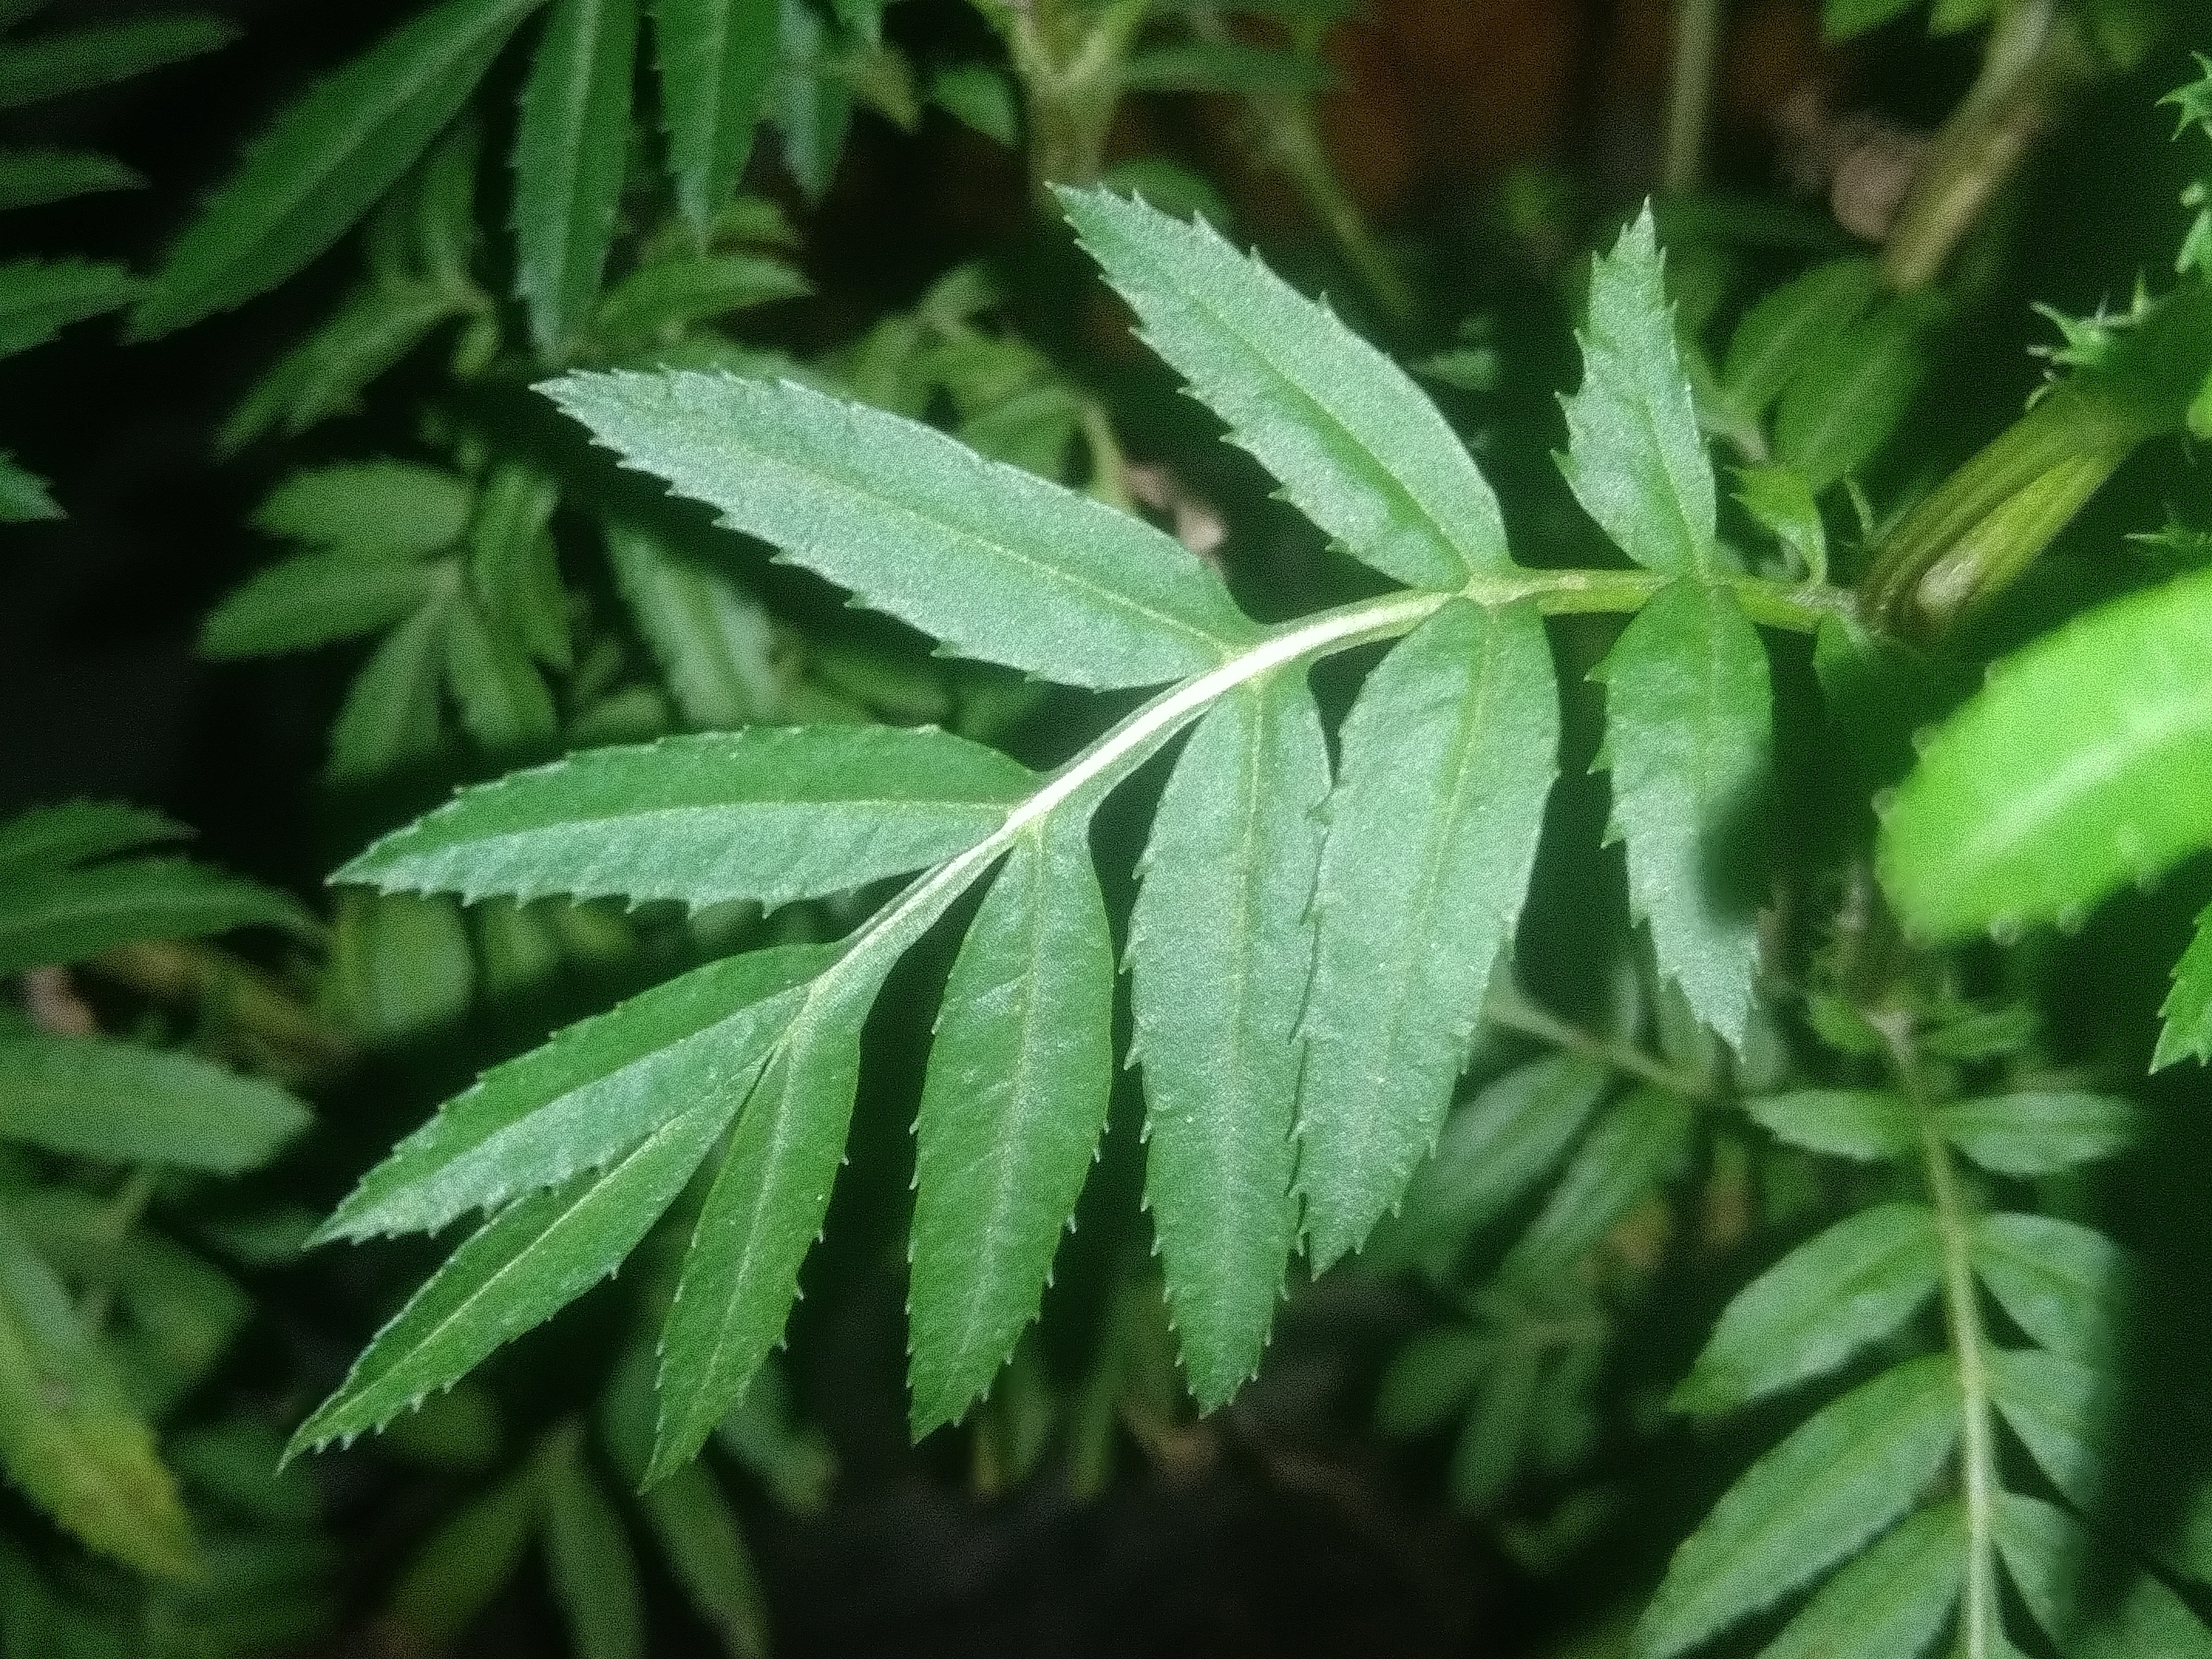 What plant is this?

marigold
